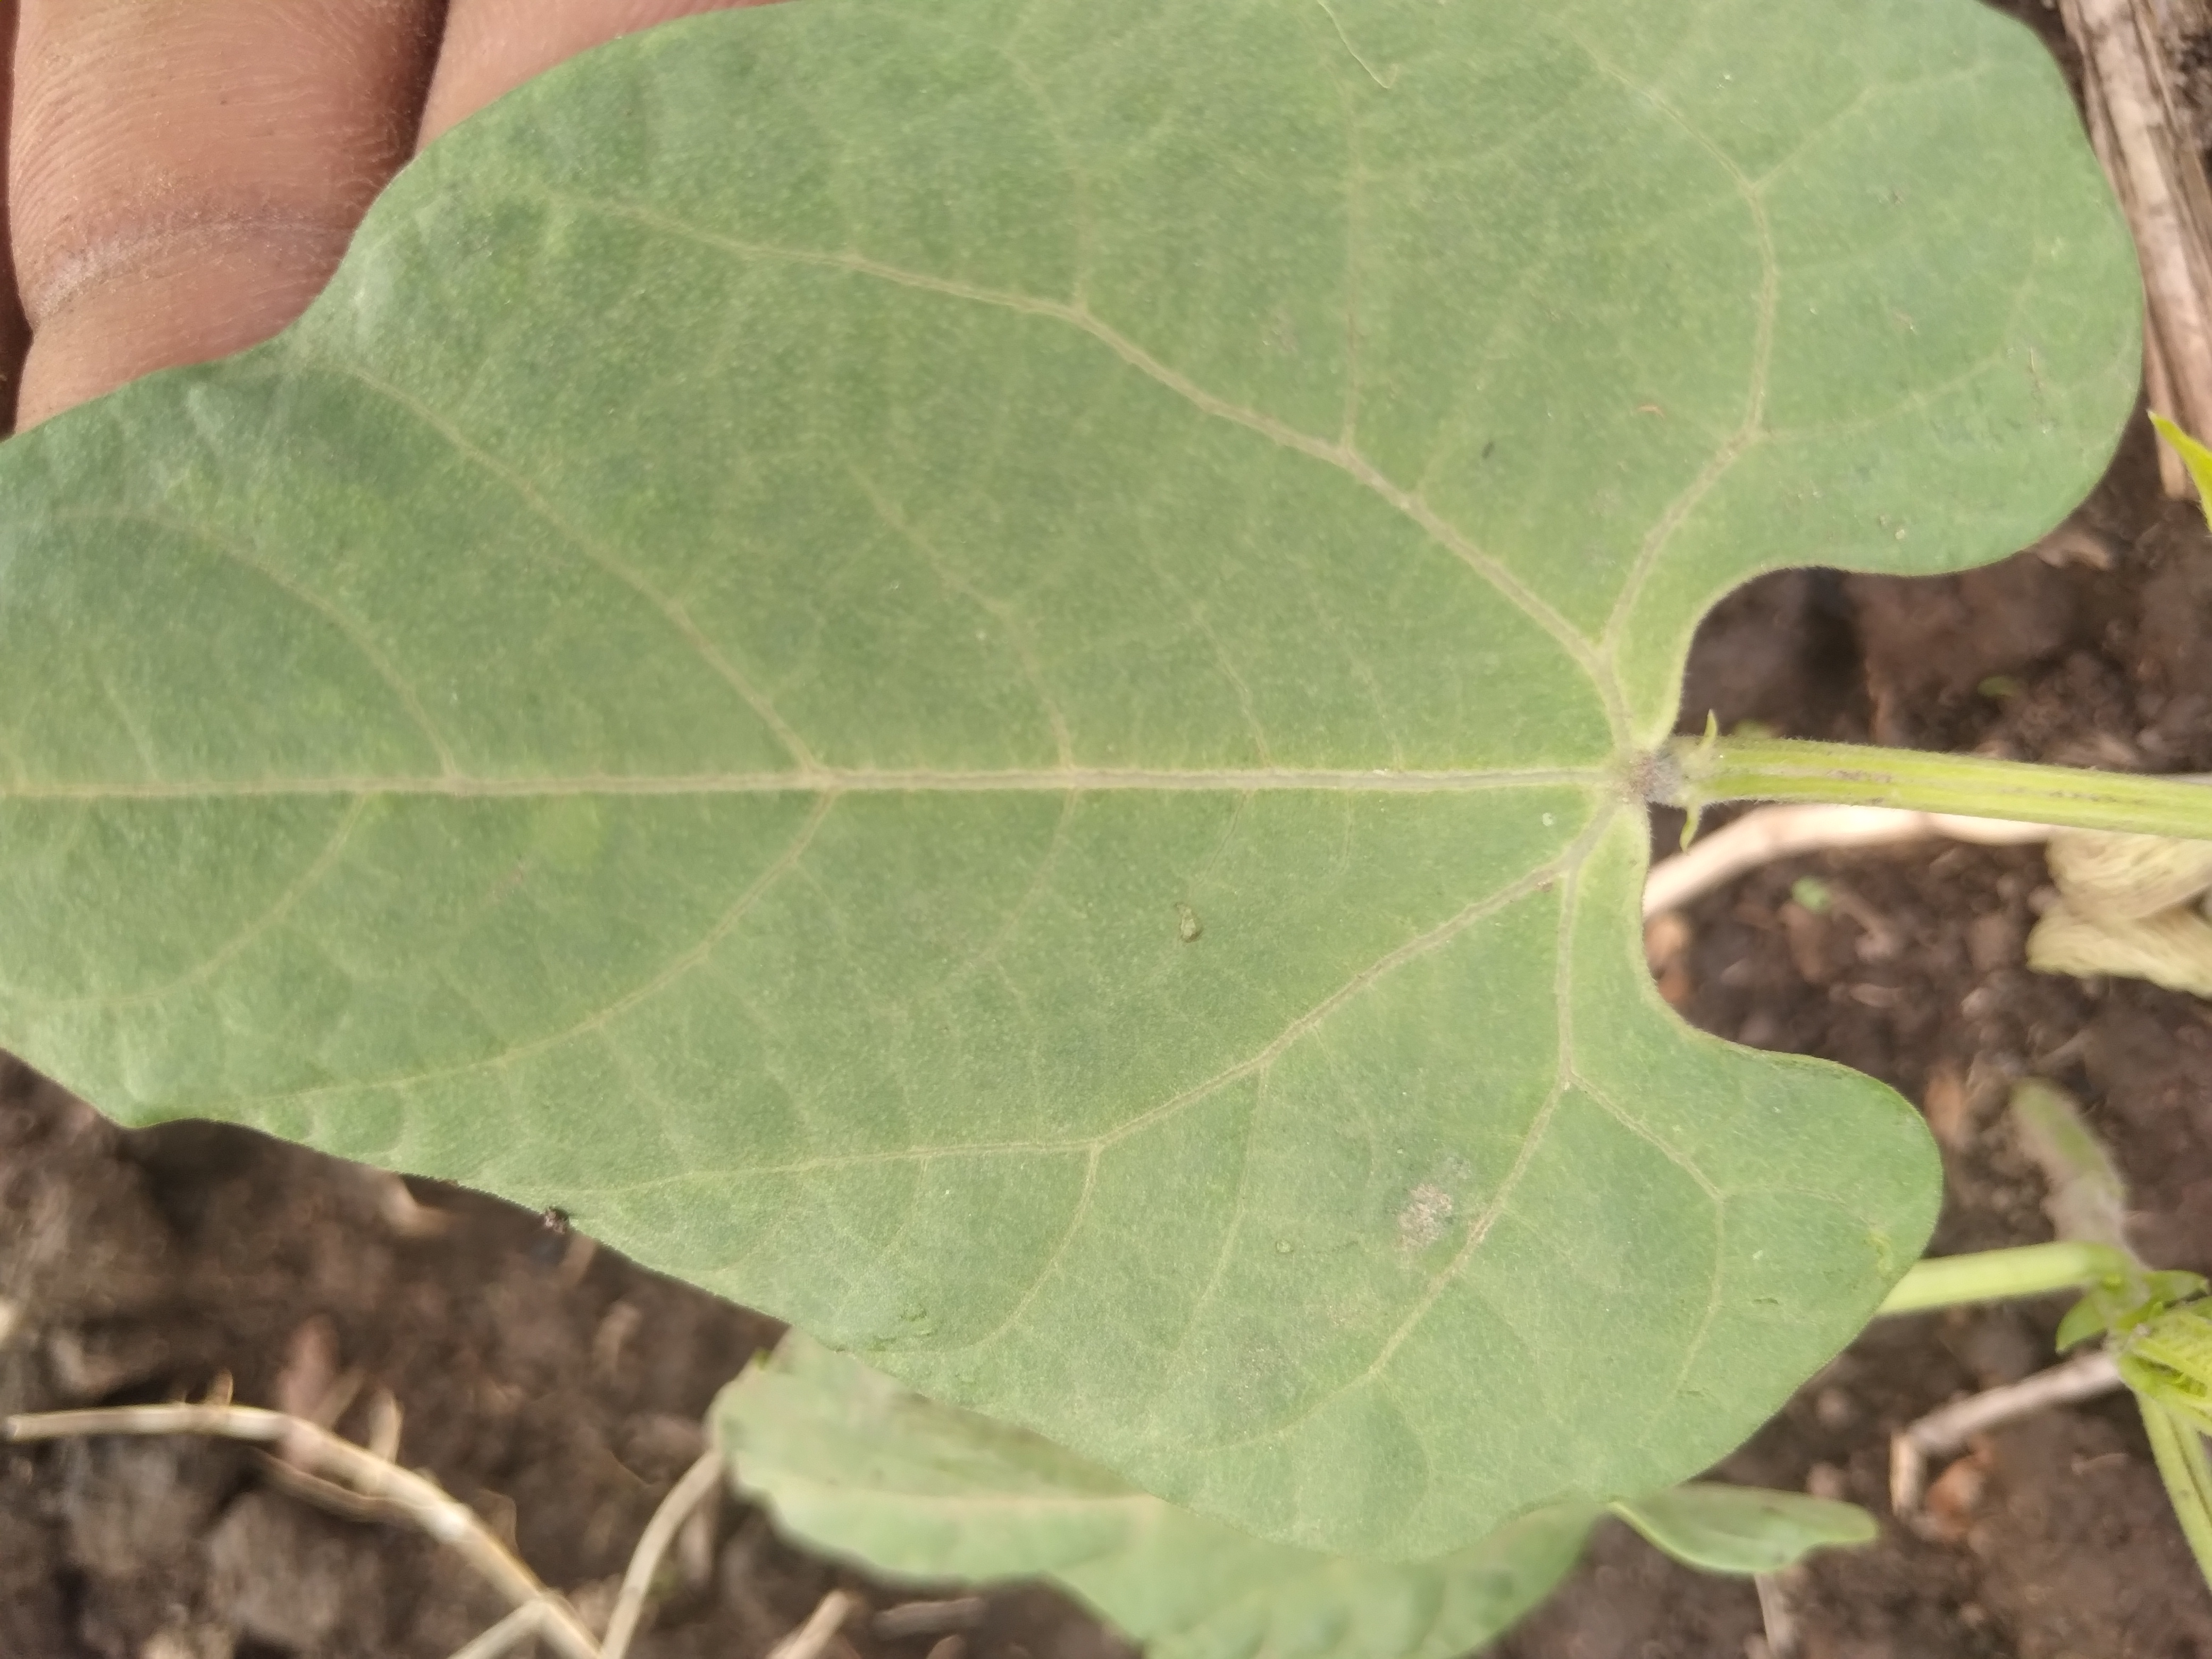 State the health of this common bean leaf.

healthy
